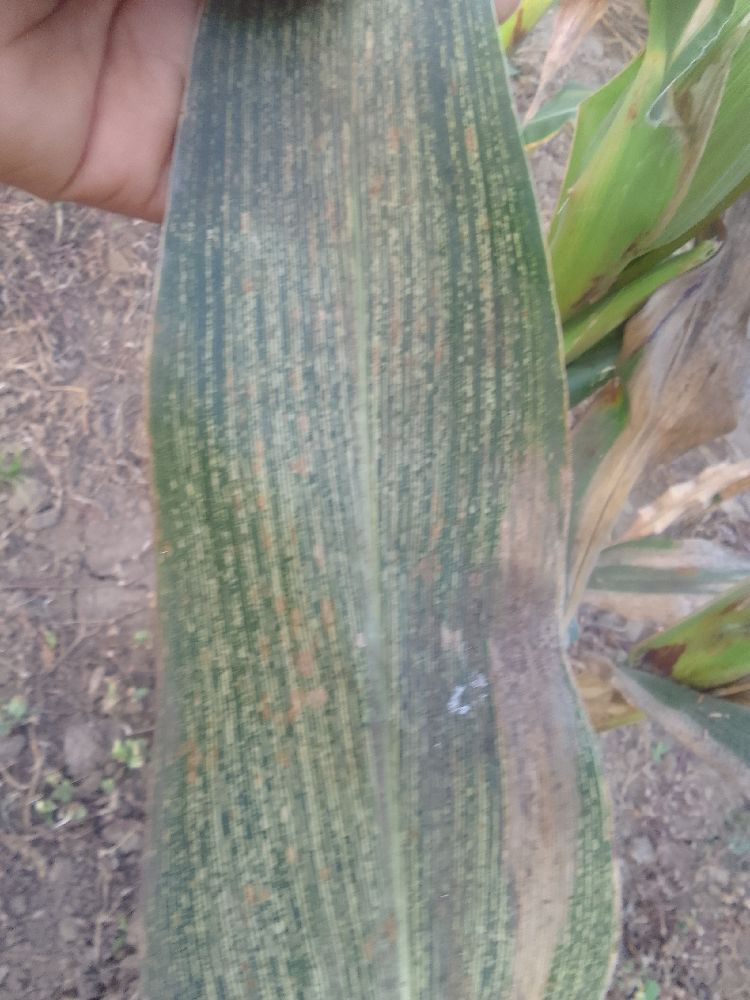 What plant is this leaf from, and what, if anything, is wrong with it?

maize, maize streak virus
